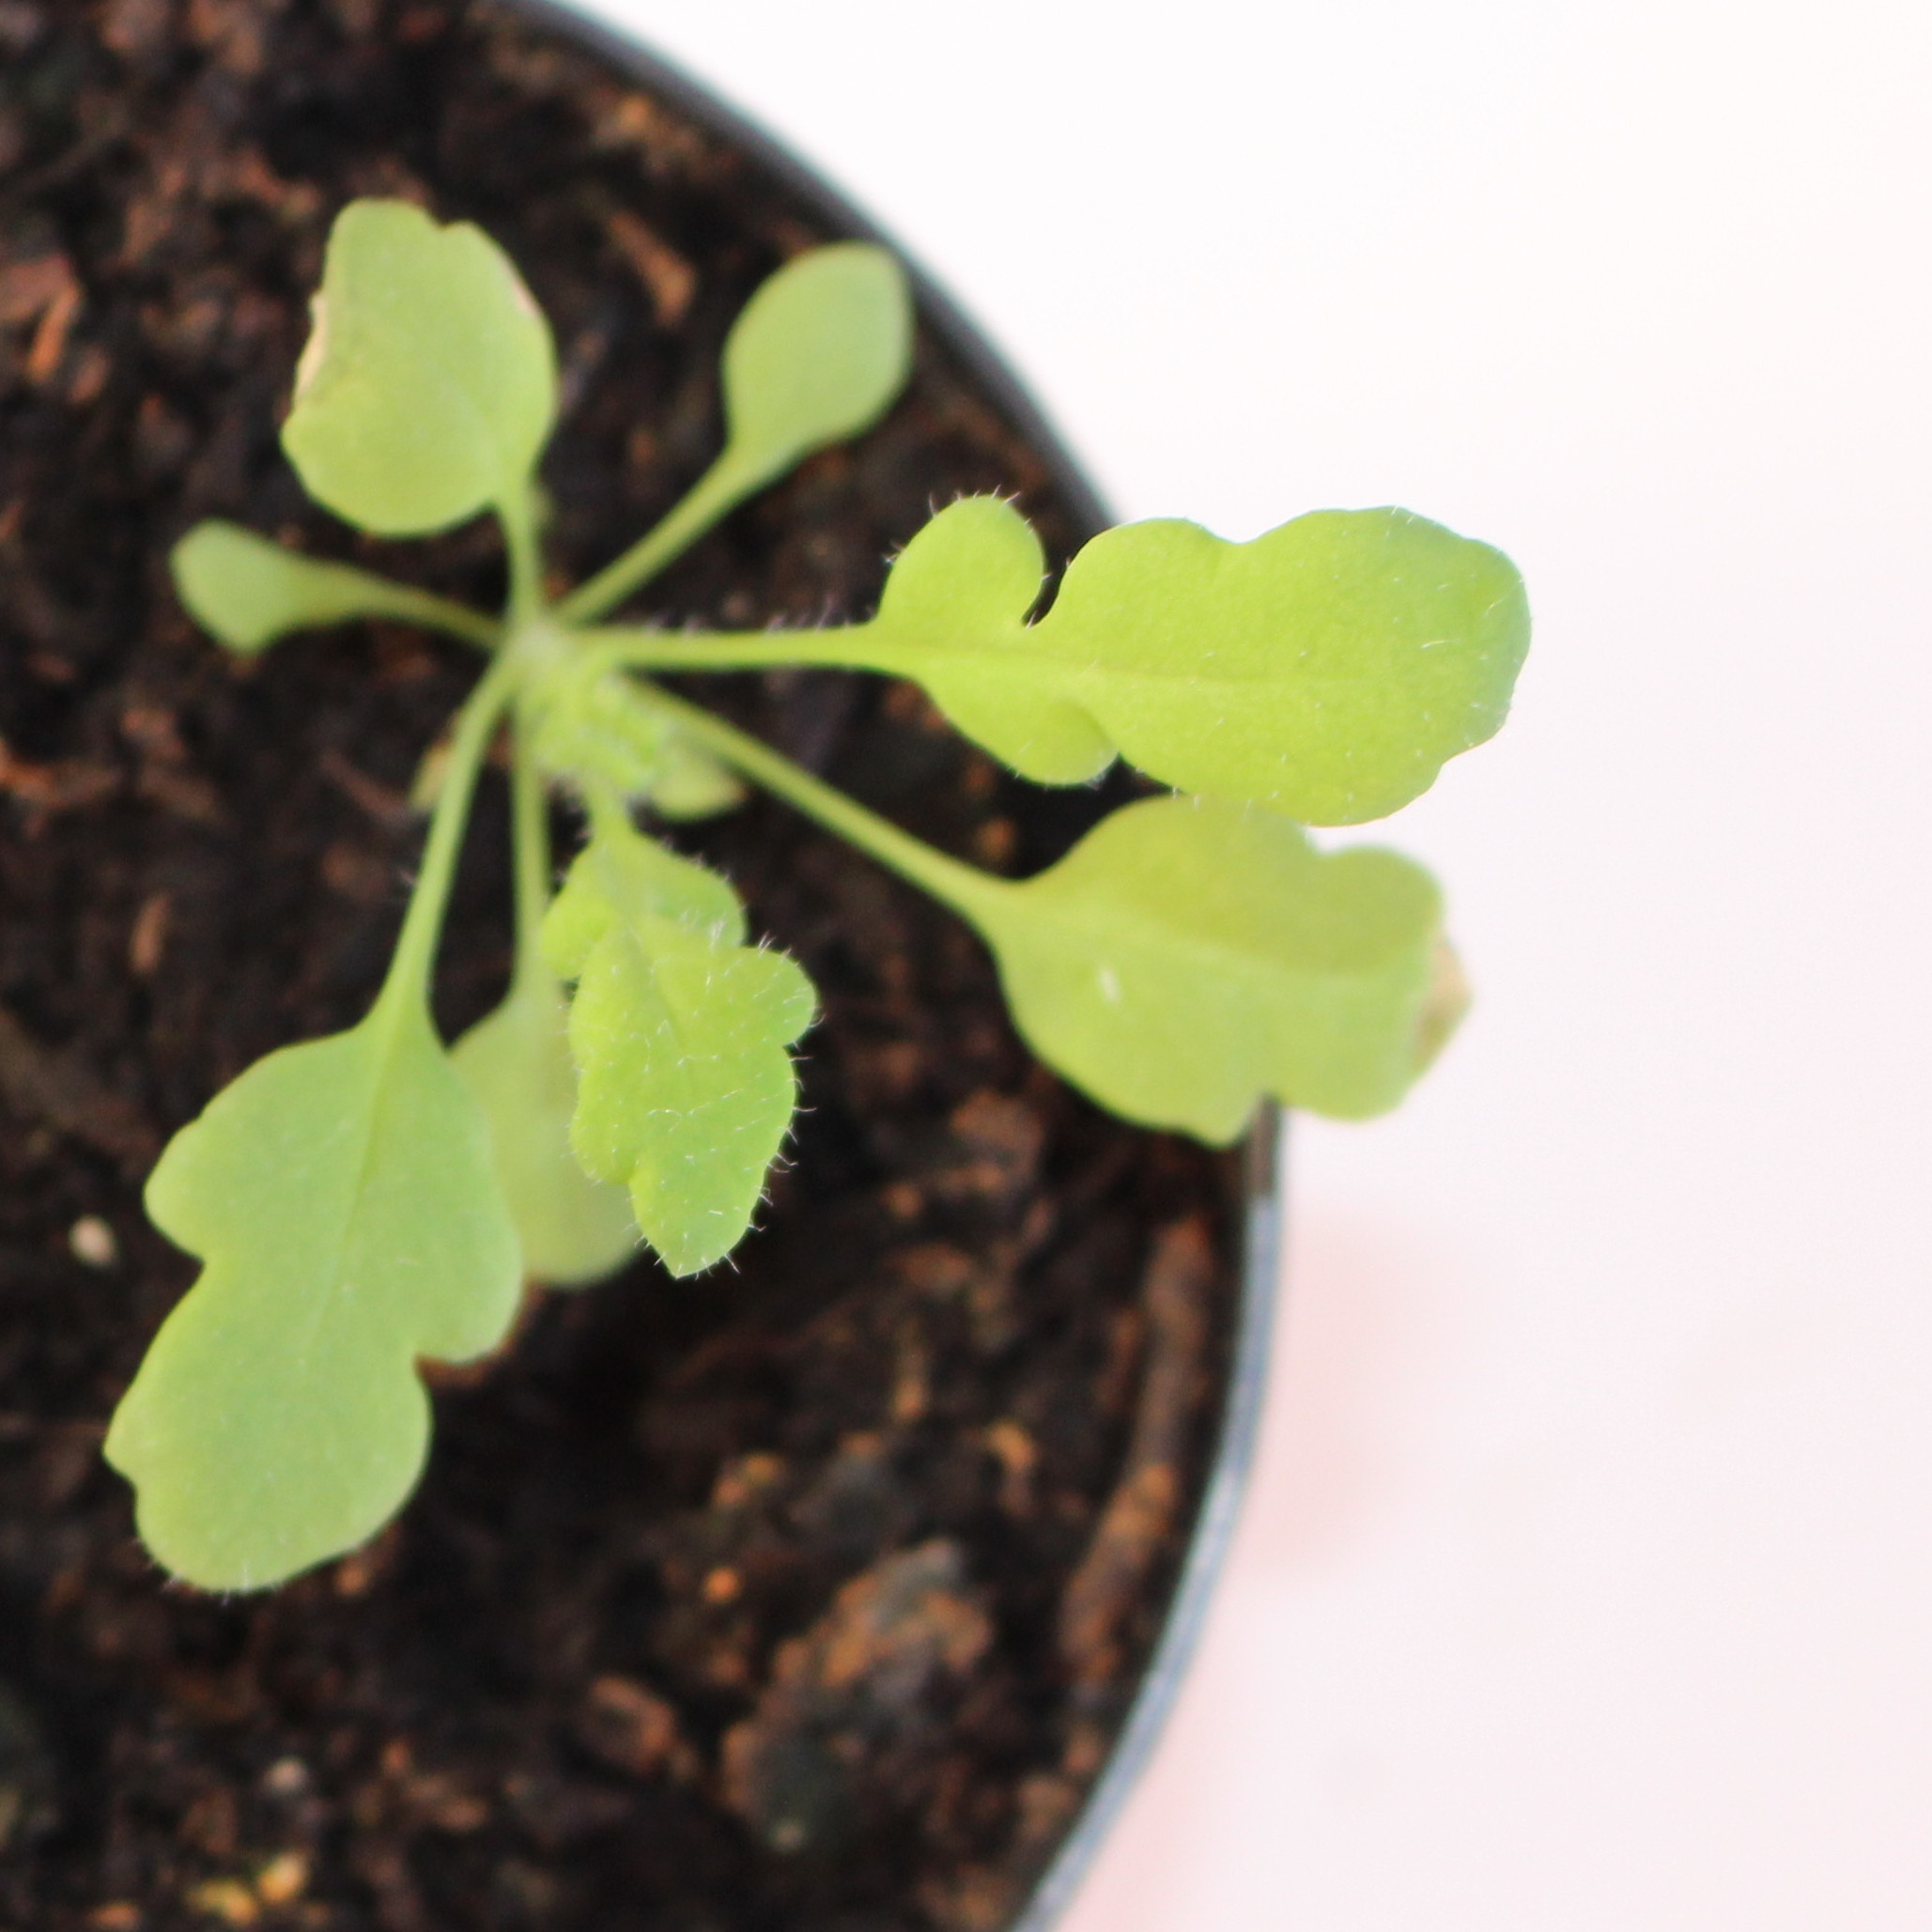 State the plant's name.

Papaver rhoeas
